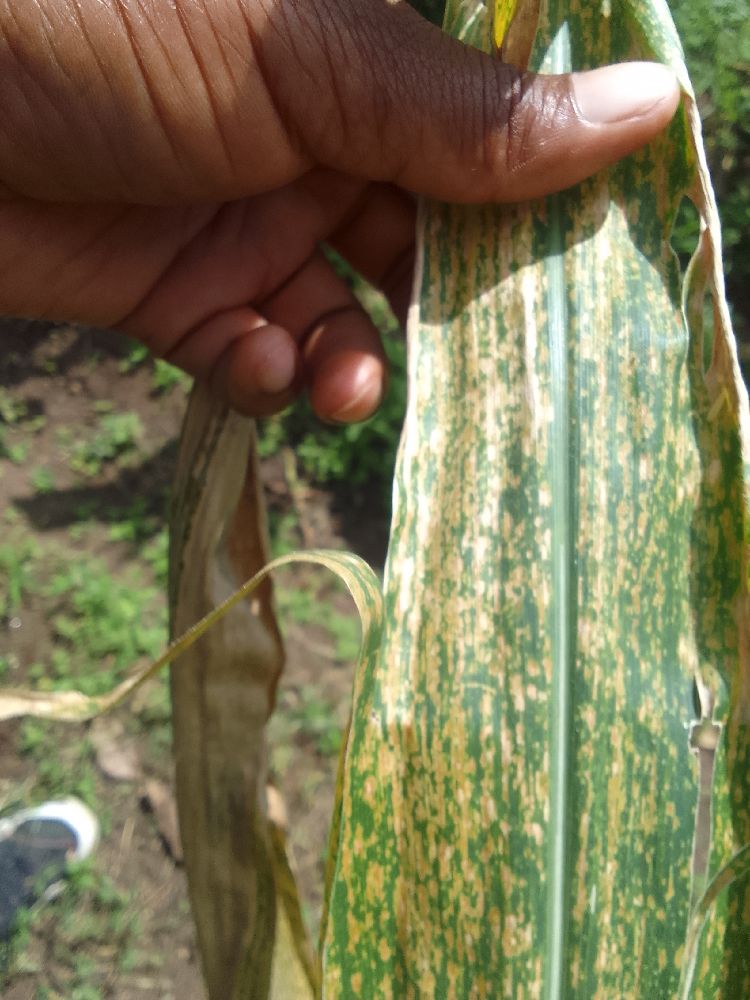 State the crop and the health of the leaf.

maize, maize lethal necrosis
